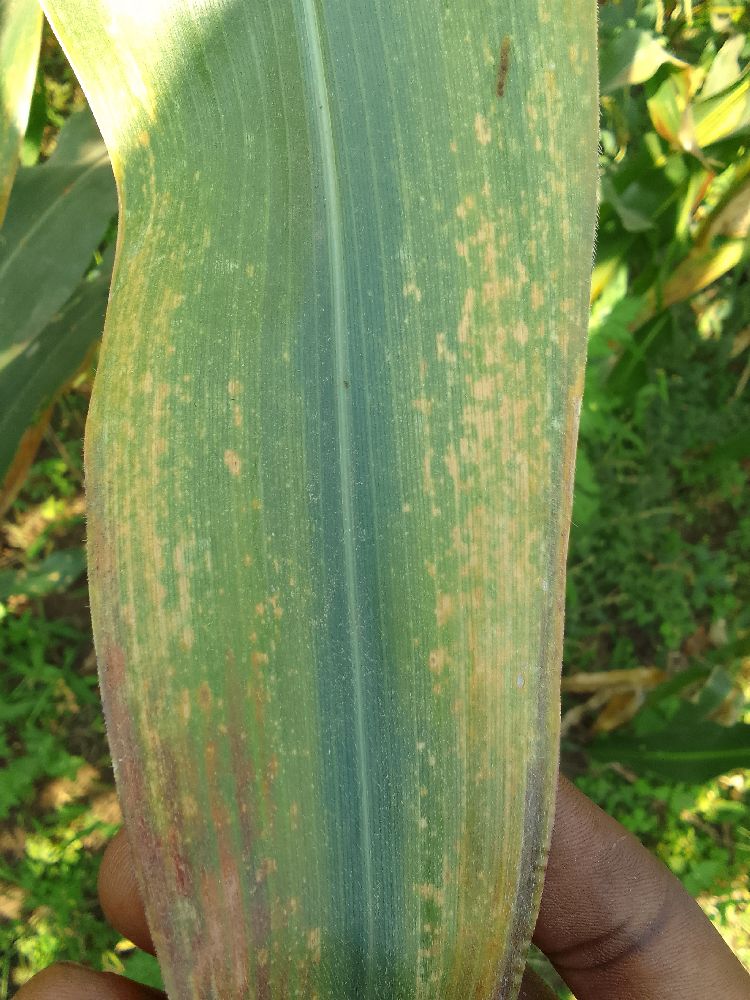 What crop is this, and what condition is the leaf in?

maize, maize lethal necrosis
